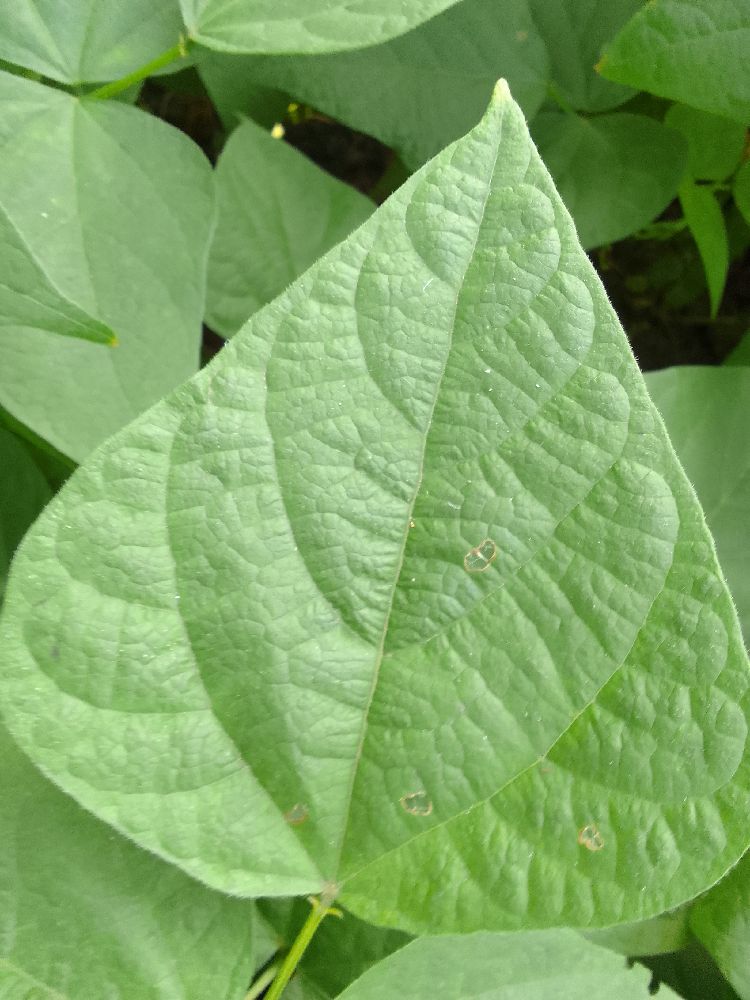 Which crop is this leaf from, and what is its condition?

common bean, healthy
